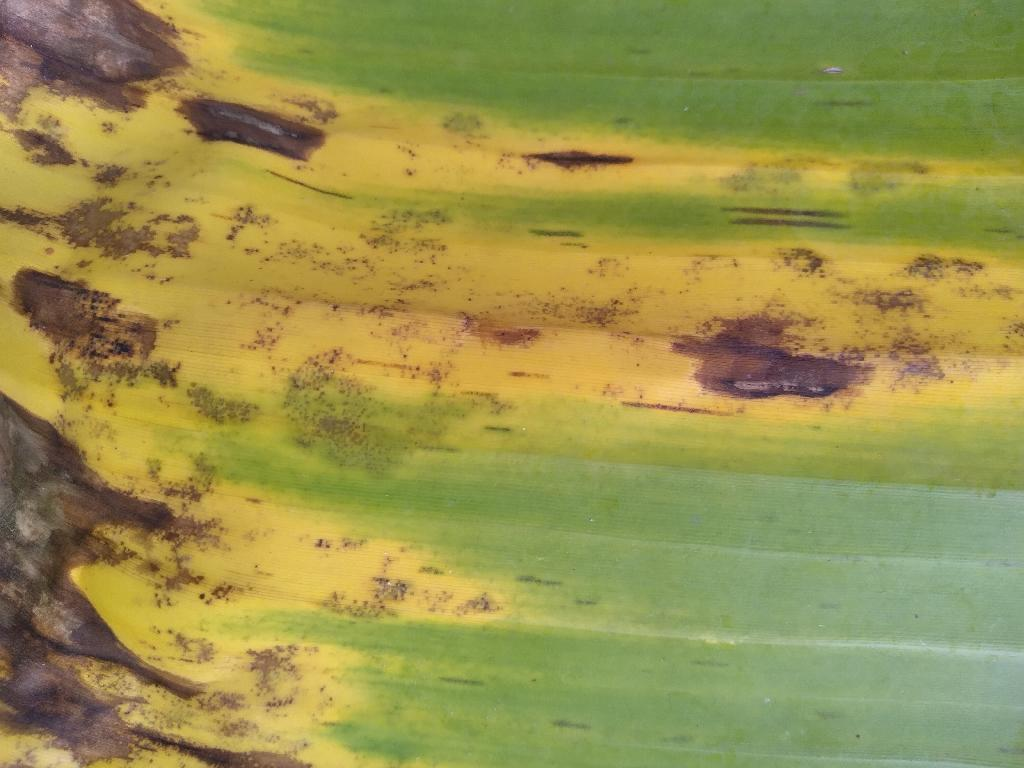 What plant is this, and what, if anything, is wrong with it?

banana, black sigatoka
